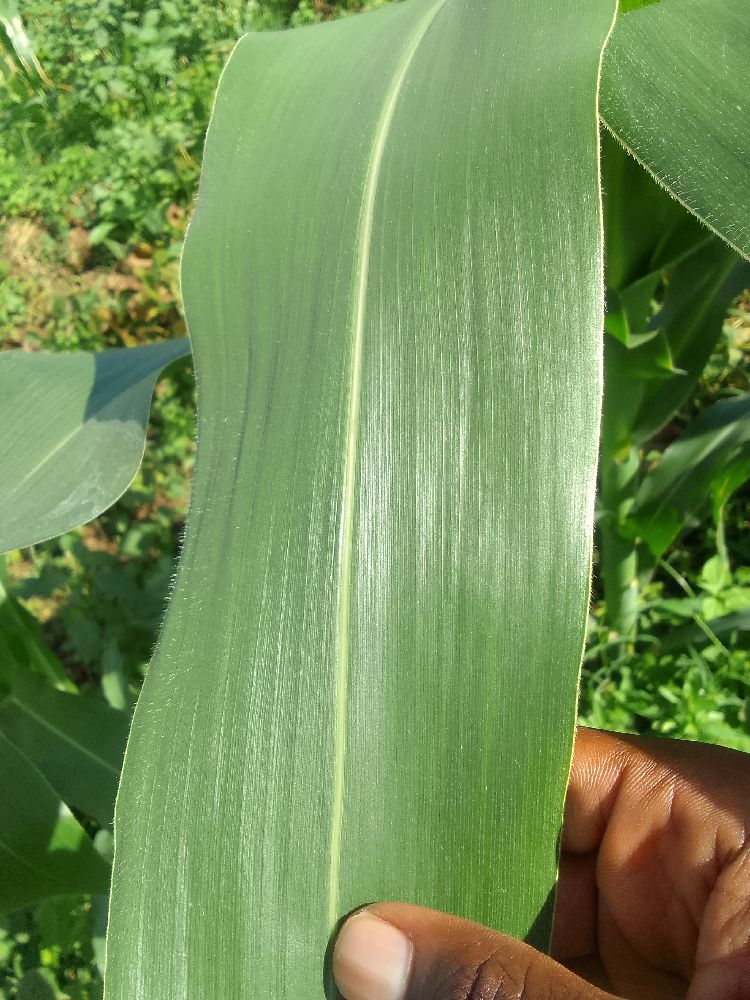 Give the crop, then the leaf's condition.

maize, healthy
